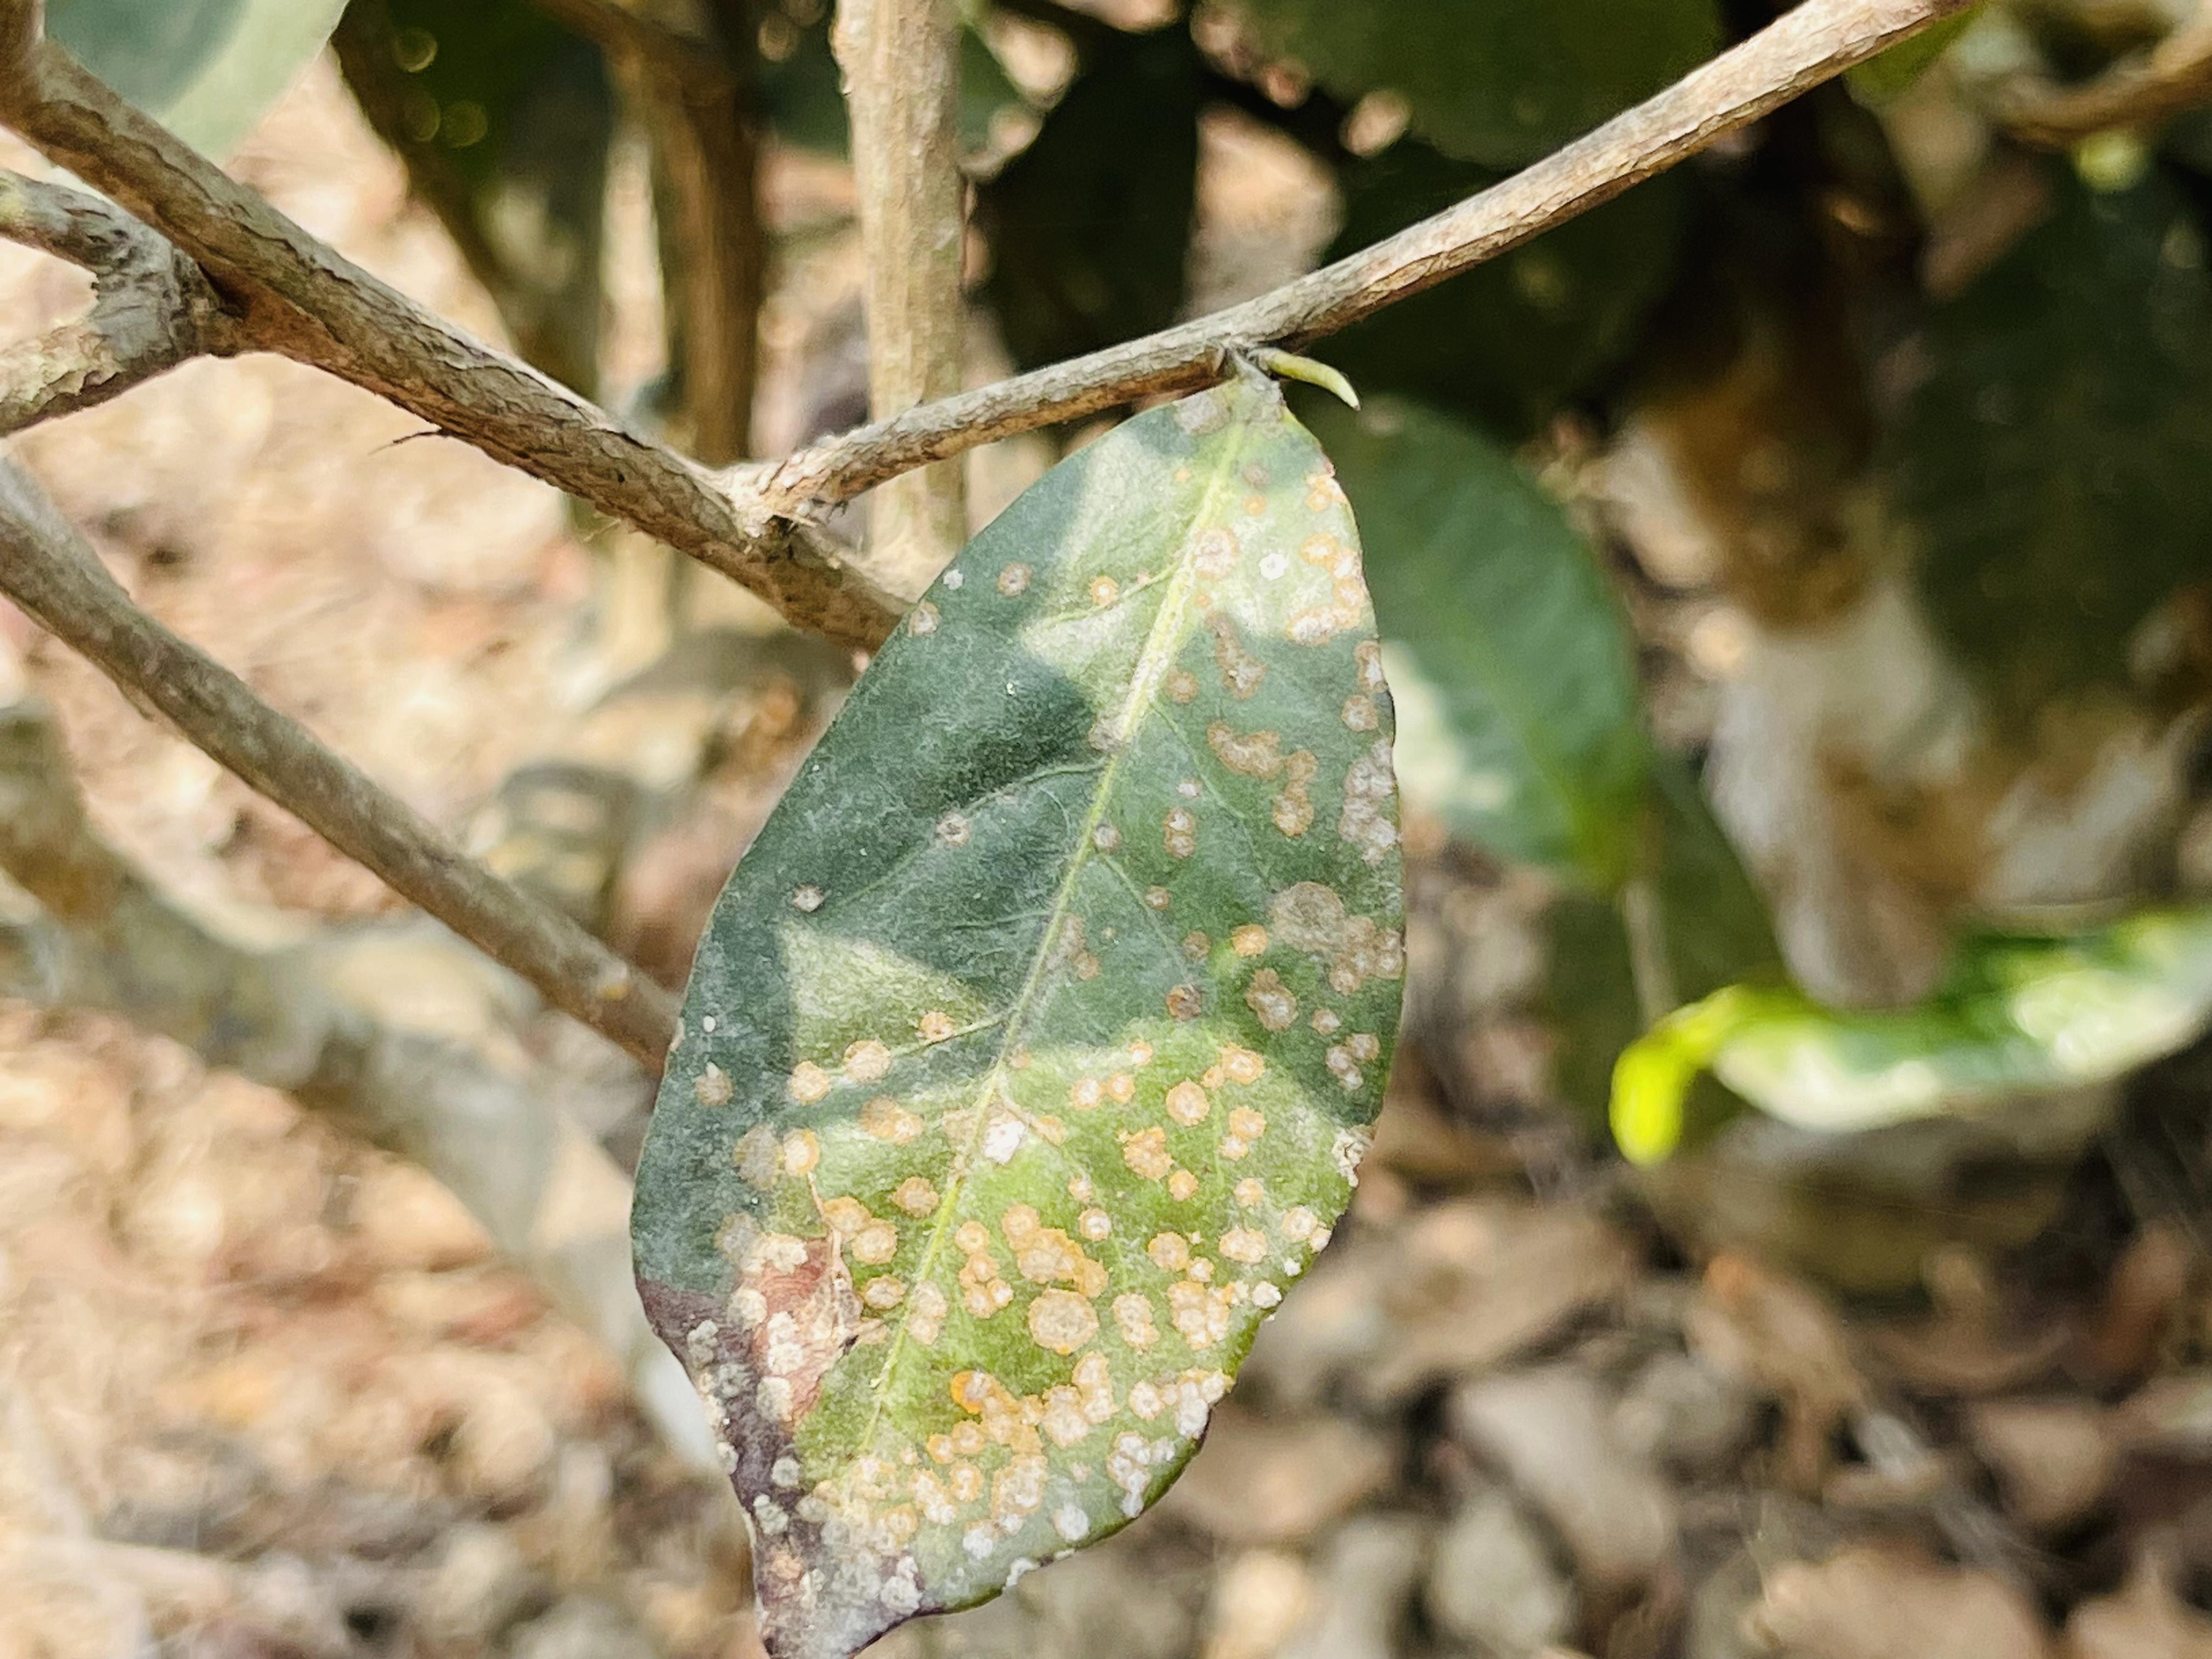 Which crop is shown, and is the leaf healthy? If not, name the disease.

tea, red rust
